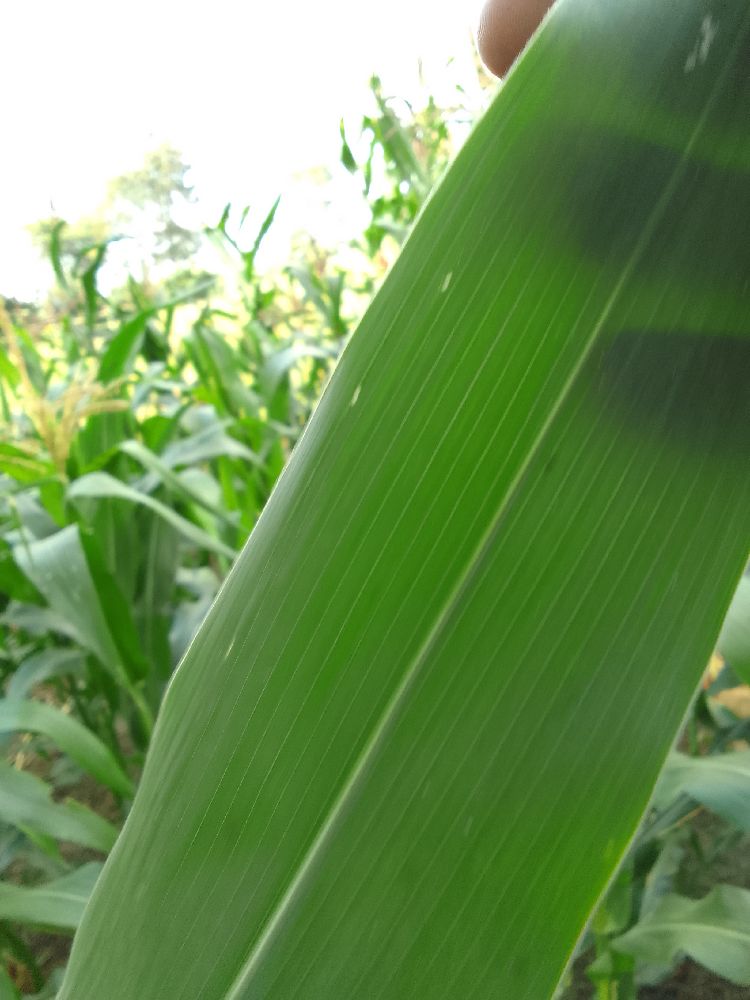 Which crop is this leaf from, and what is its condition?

maize, healthy
